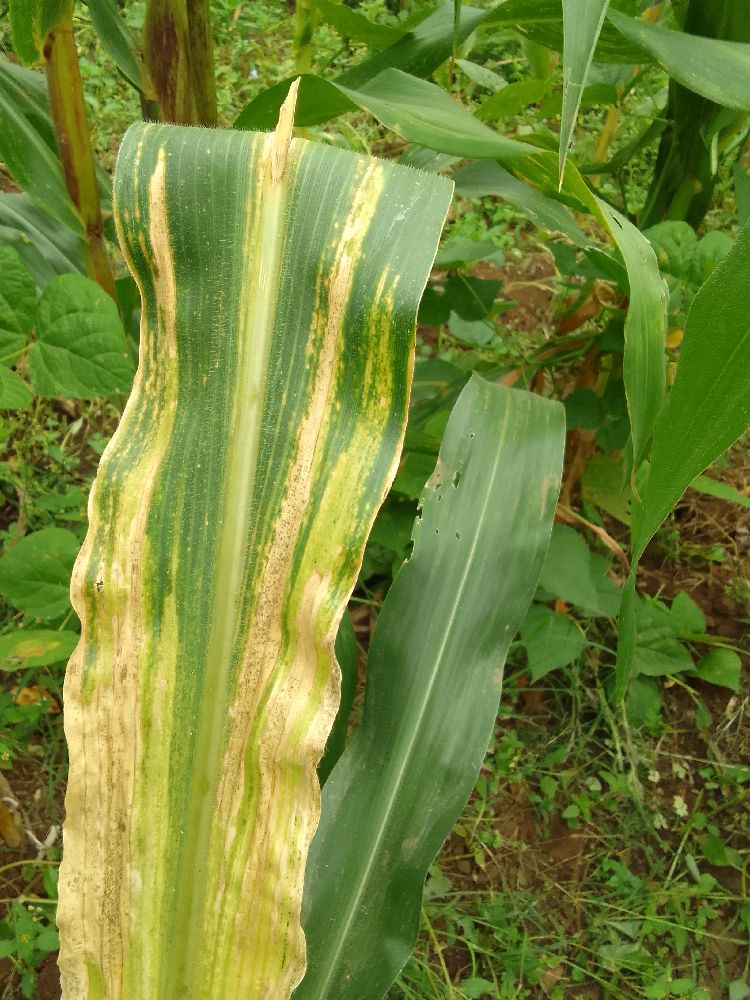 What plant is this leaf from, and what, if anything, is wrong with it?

maize, maize lethal necrosis
